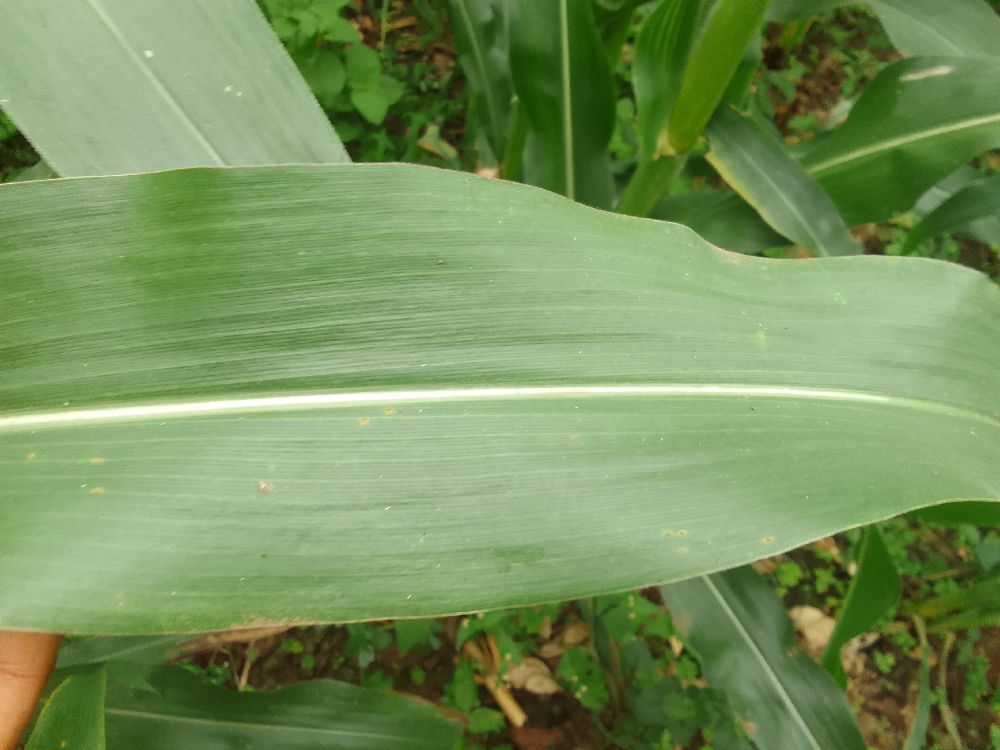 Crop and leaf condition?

maize, healthy
